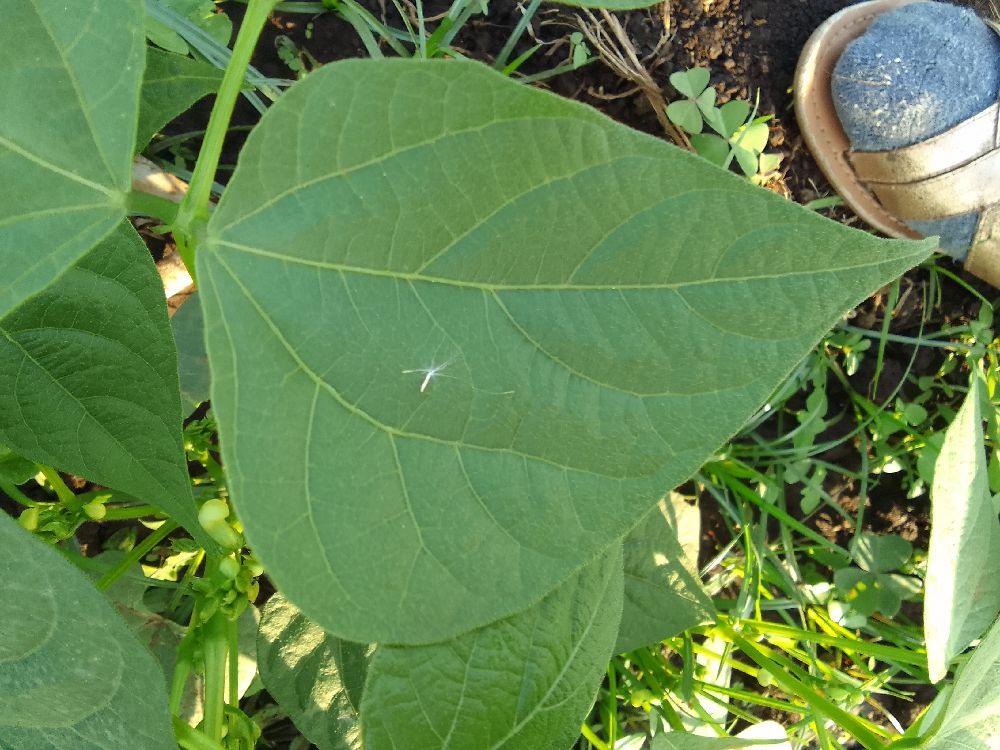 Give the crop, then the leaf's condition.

common bean, healthy
